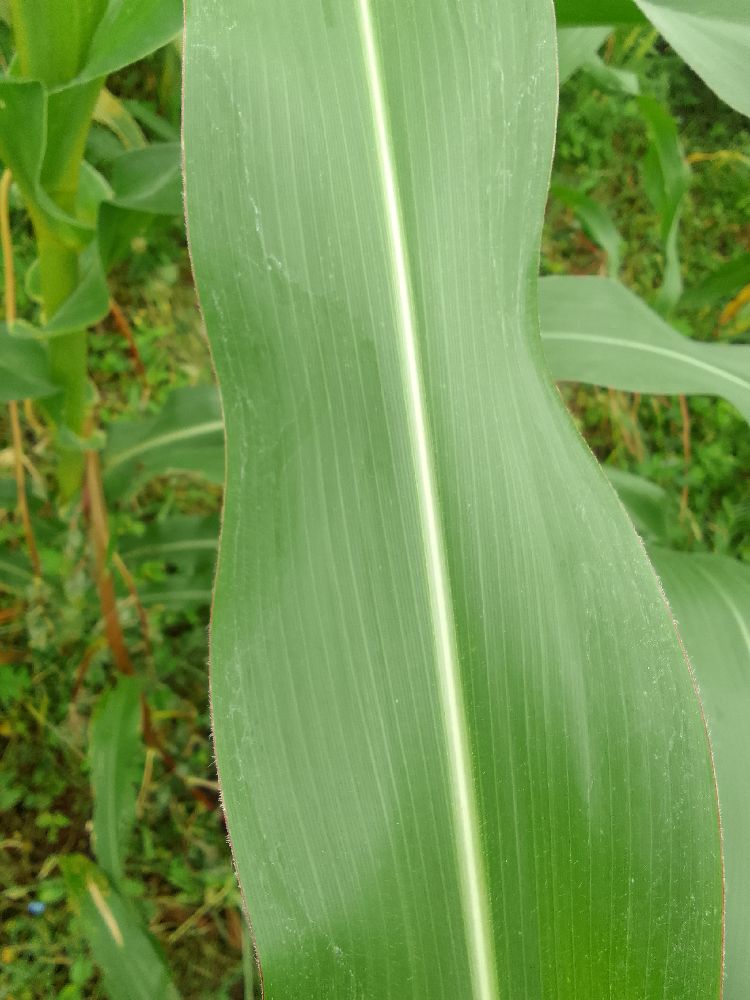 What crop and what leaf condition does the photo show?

maize, healthy
